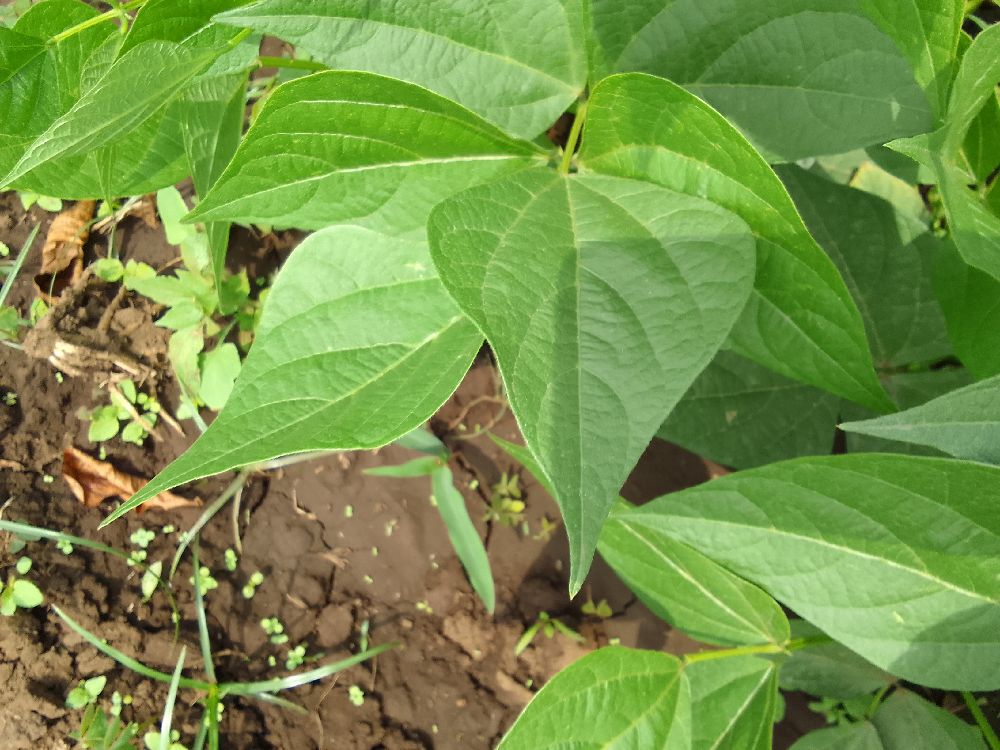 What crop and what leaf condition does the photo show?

common bean, healthy
